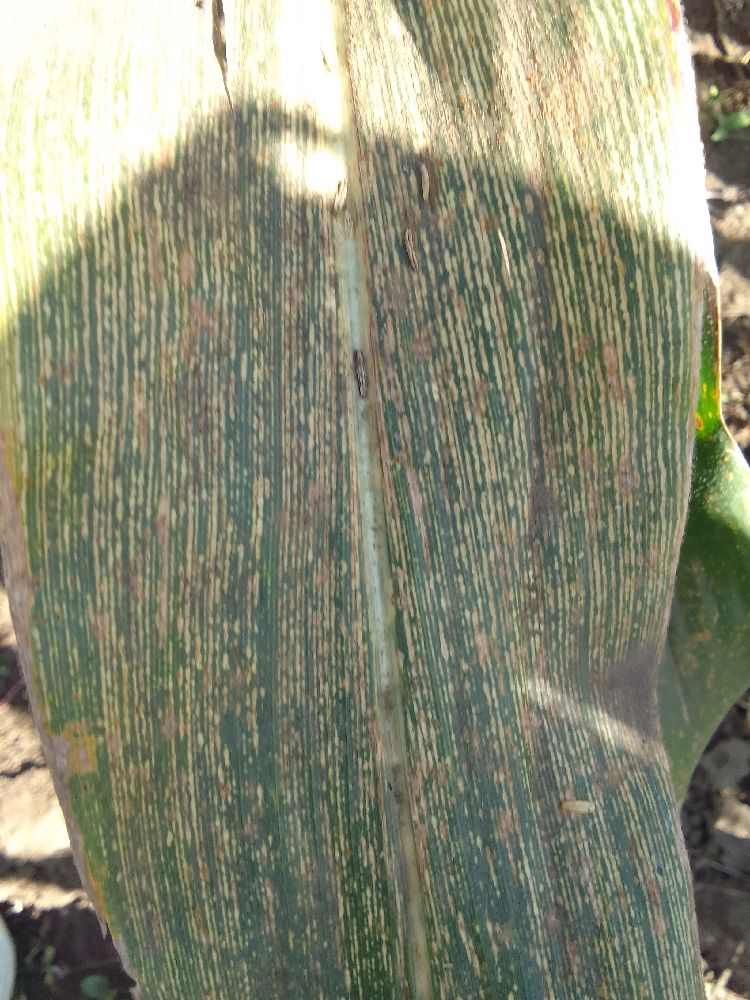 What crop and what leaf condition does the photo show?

maize, maize streak virus
